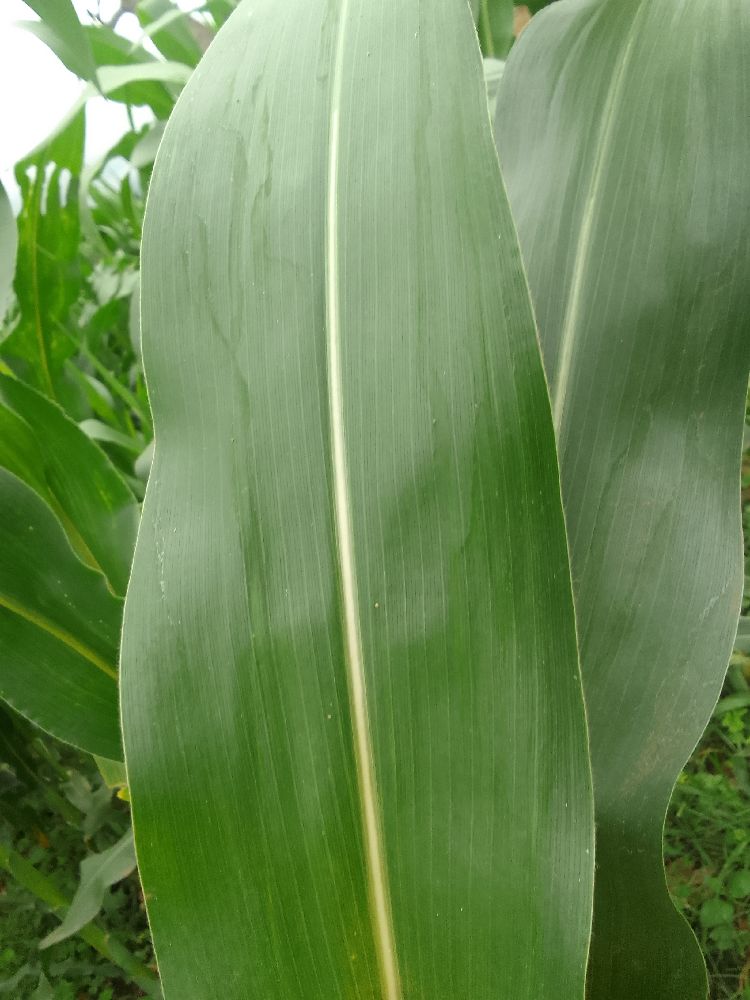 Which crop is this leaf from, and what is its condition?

maize, healthy
